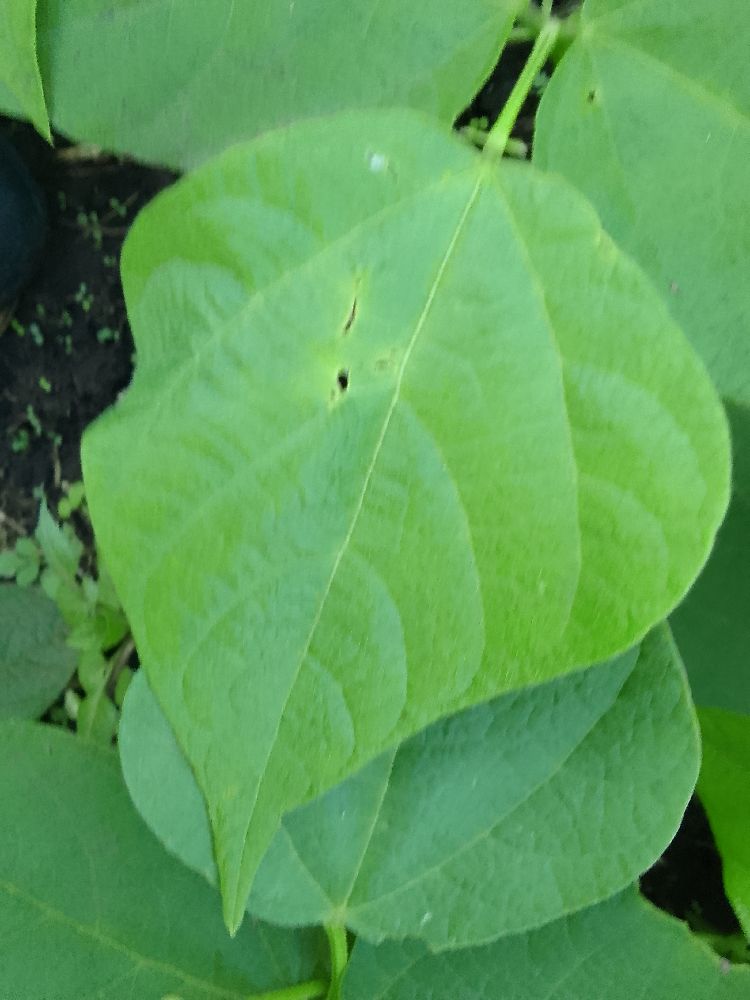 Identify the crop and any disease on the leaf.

common bean, healthy
